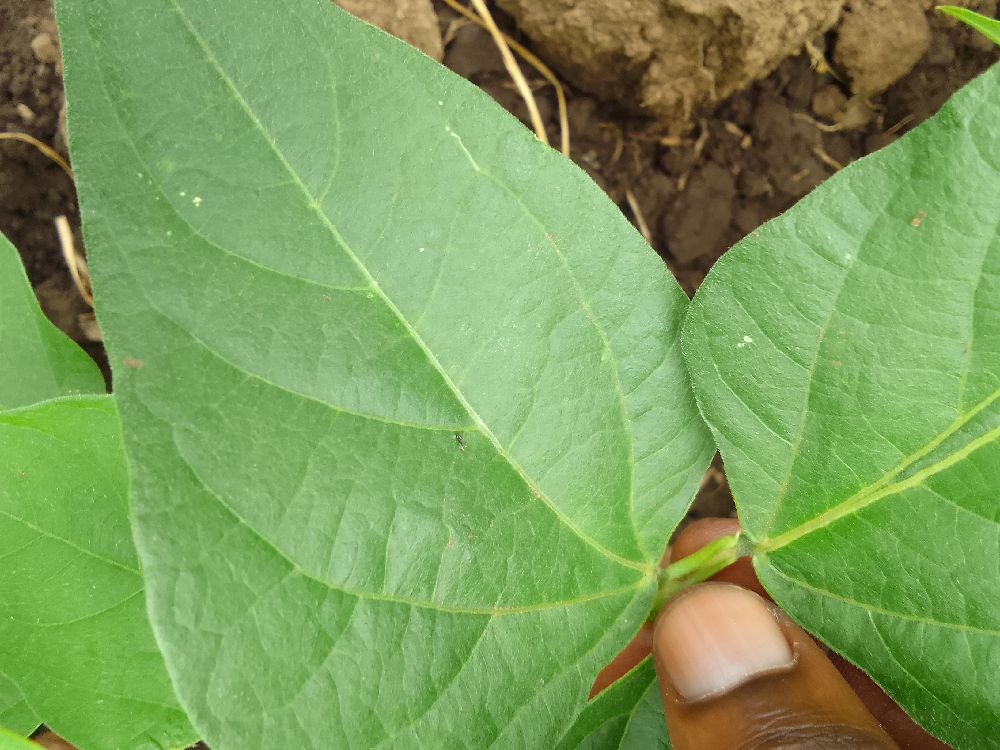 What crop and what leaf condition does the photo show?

common bean, healthy
